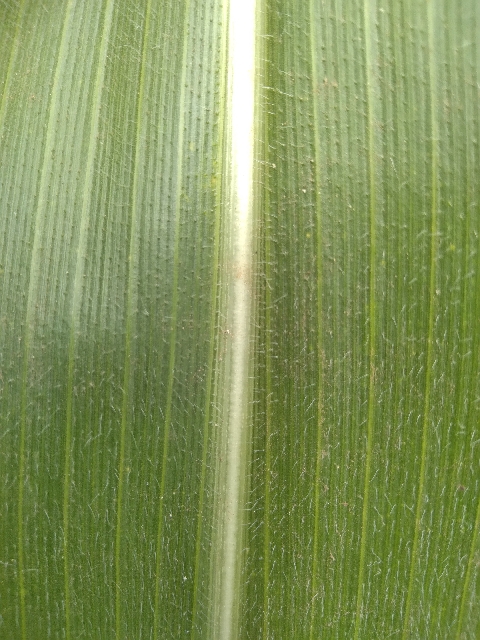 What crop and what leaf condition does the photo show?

maize, healthy
